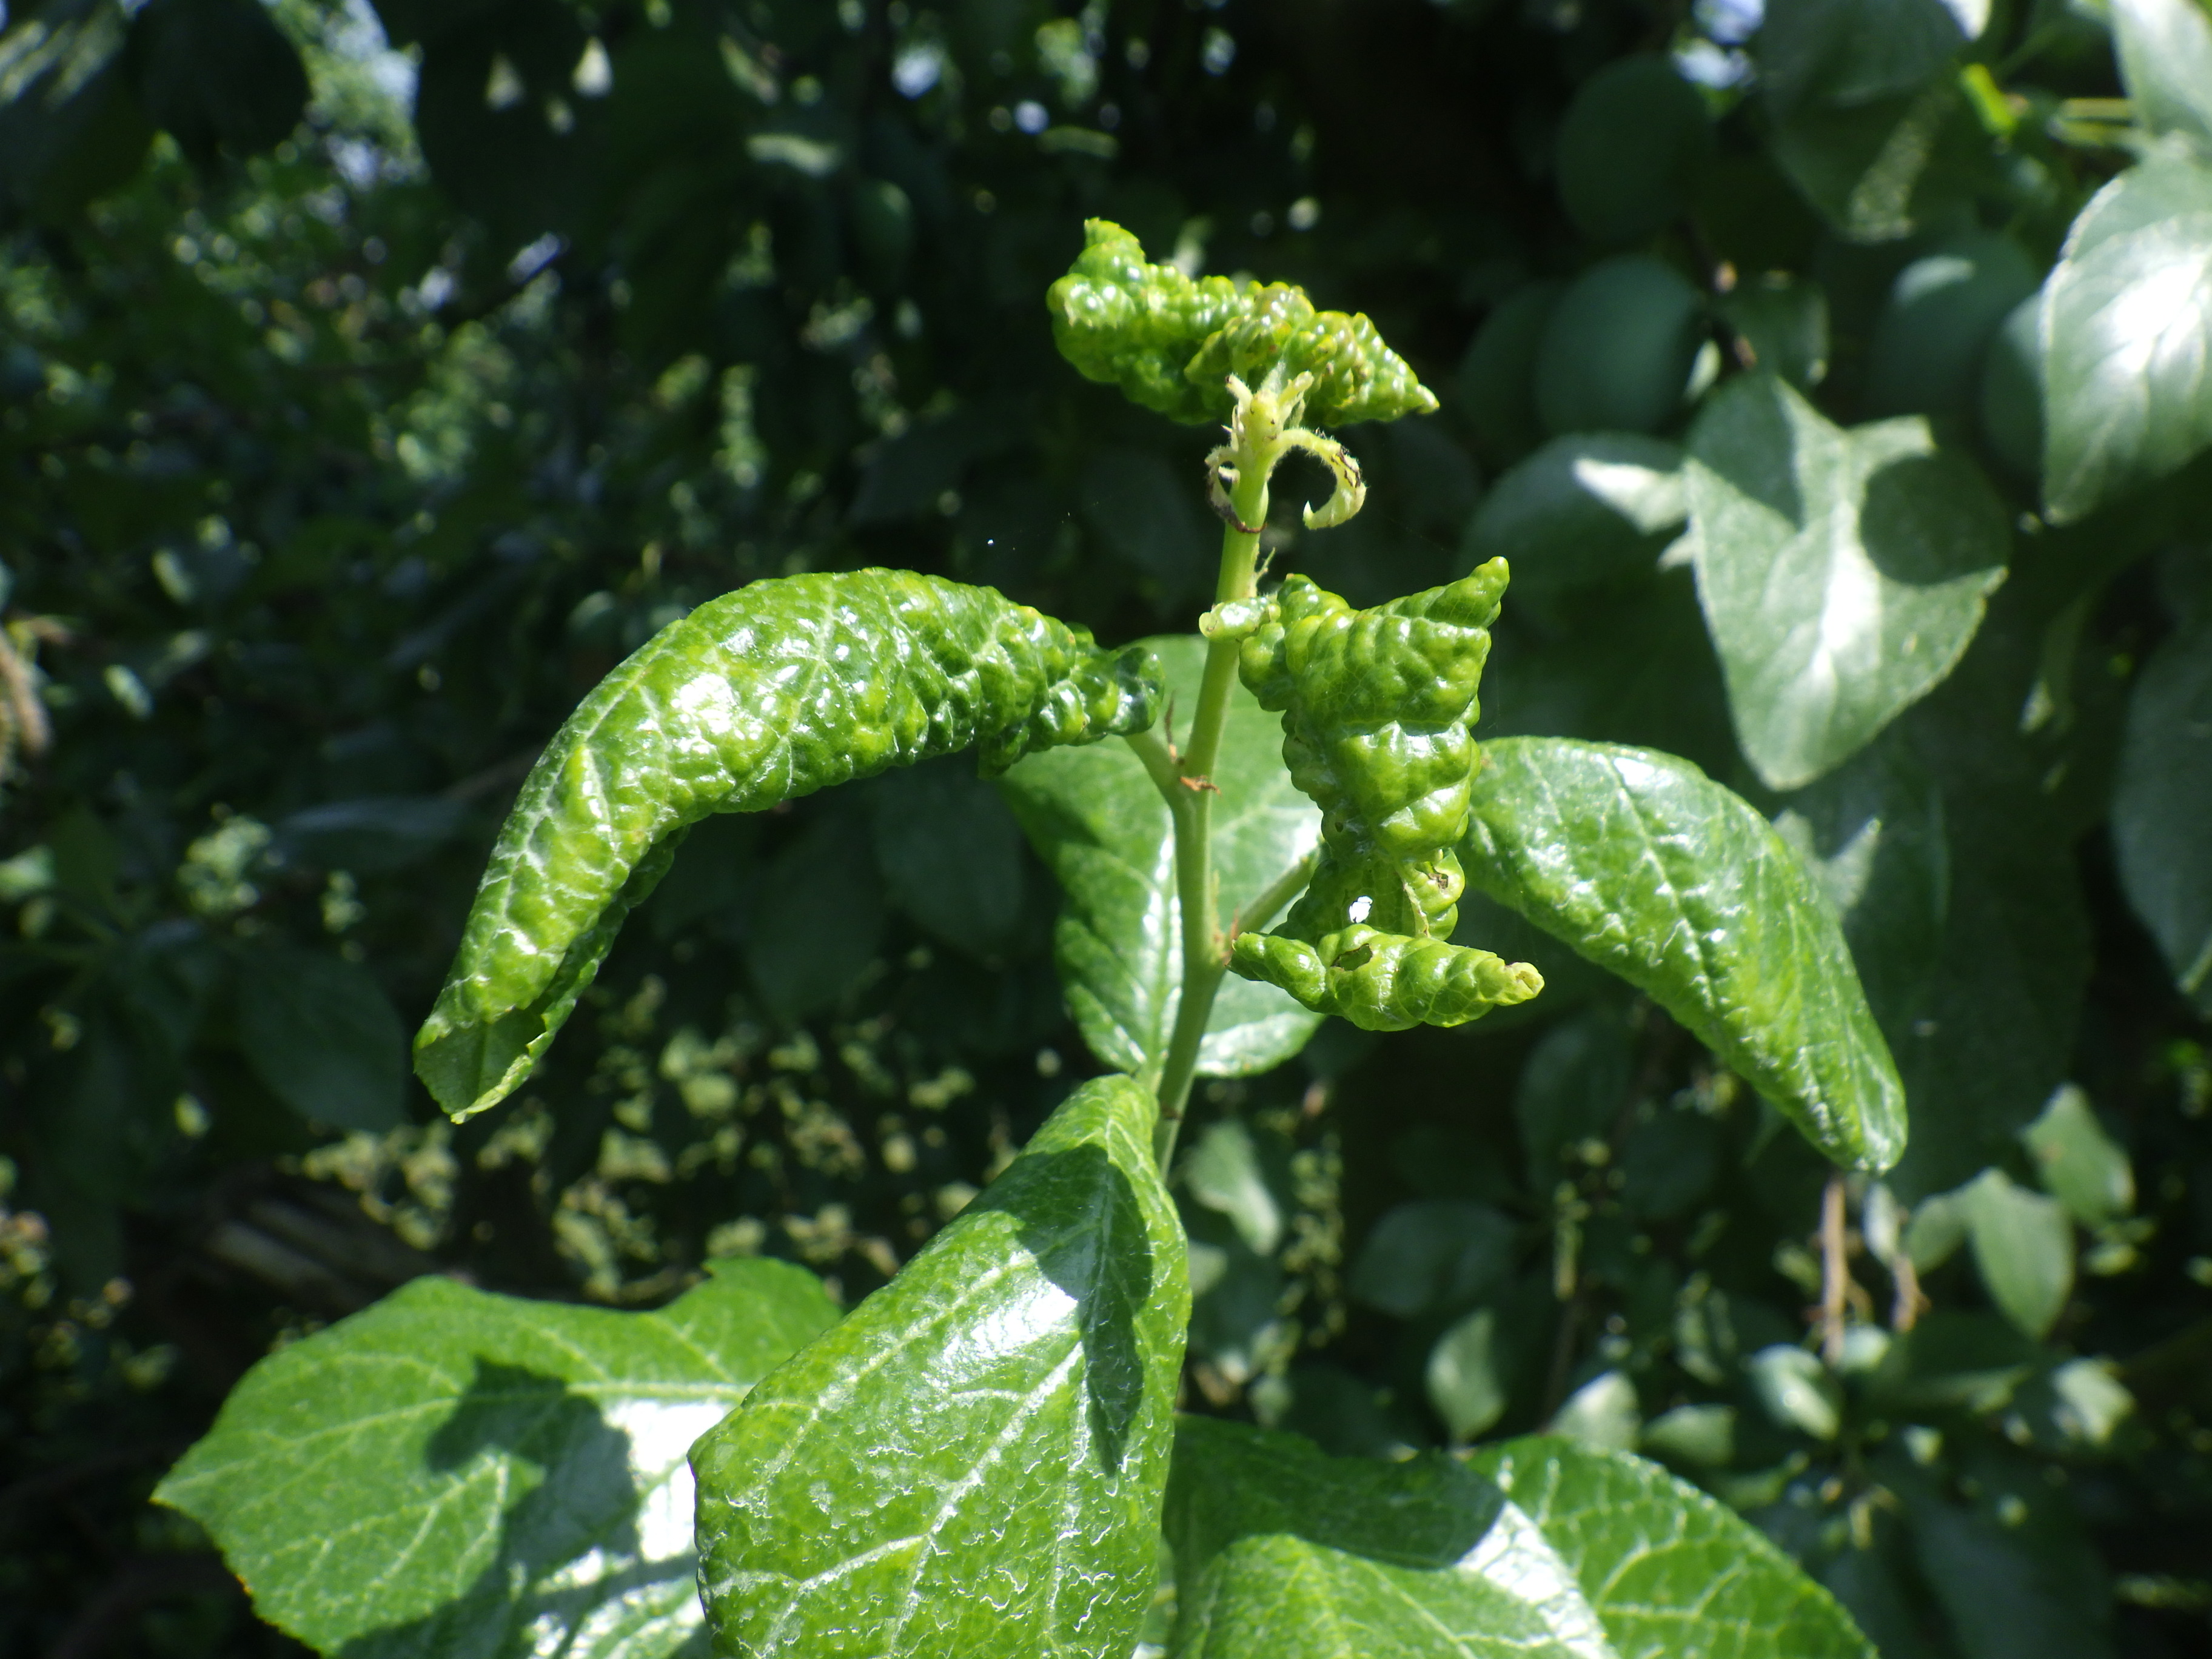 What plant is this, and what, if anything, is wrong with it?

plum, aphids
